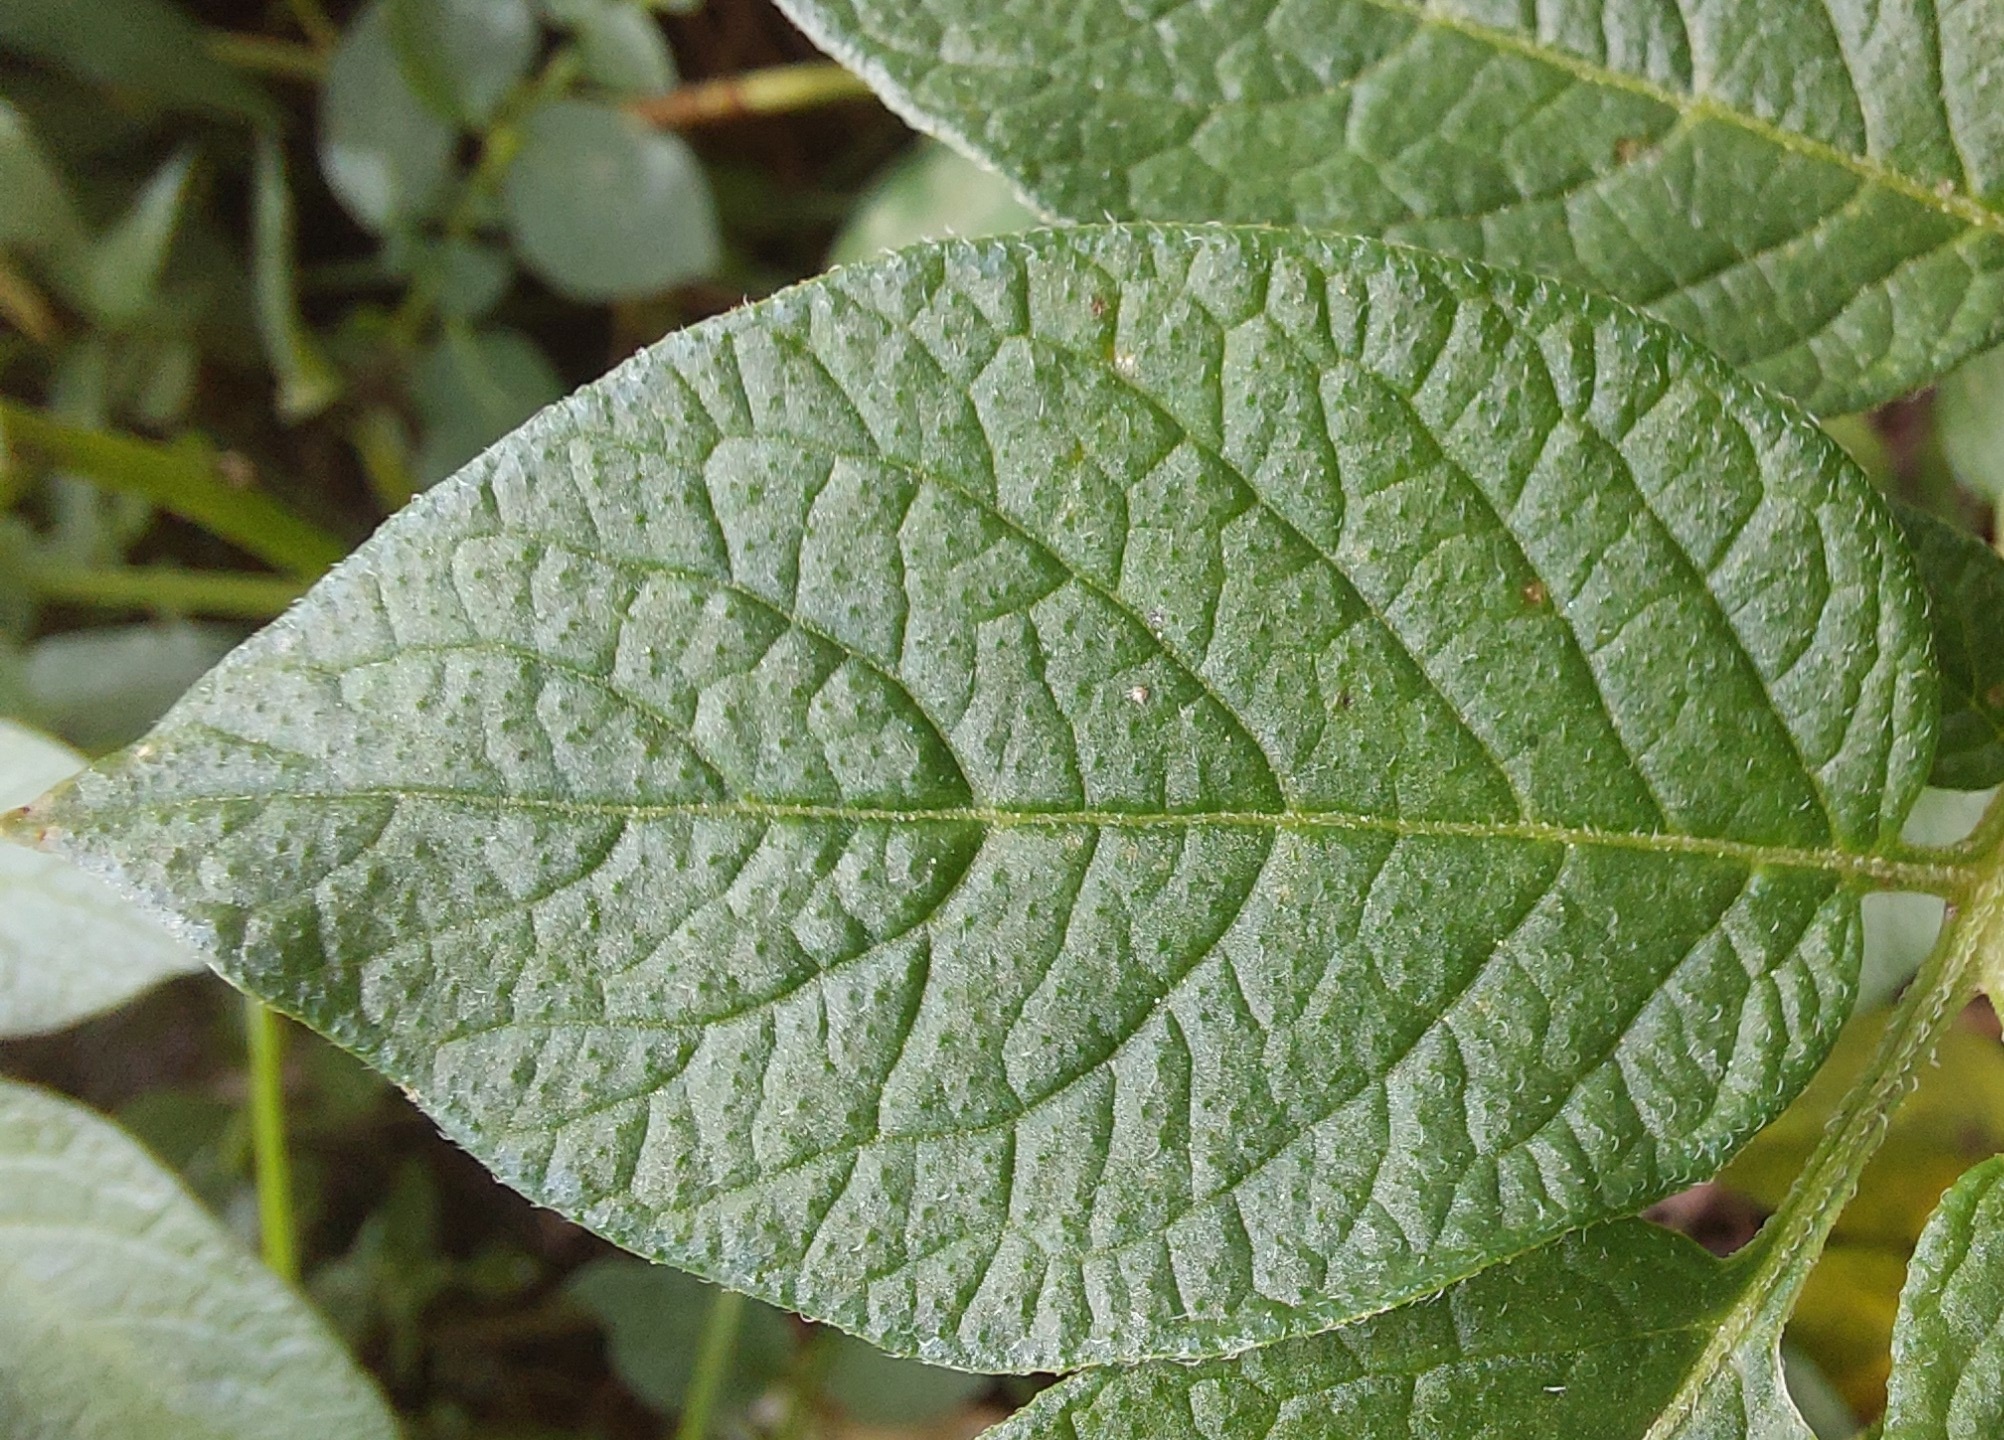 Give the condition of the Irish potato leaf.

healthy
